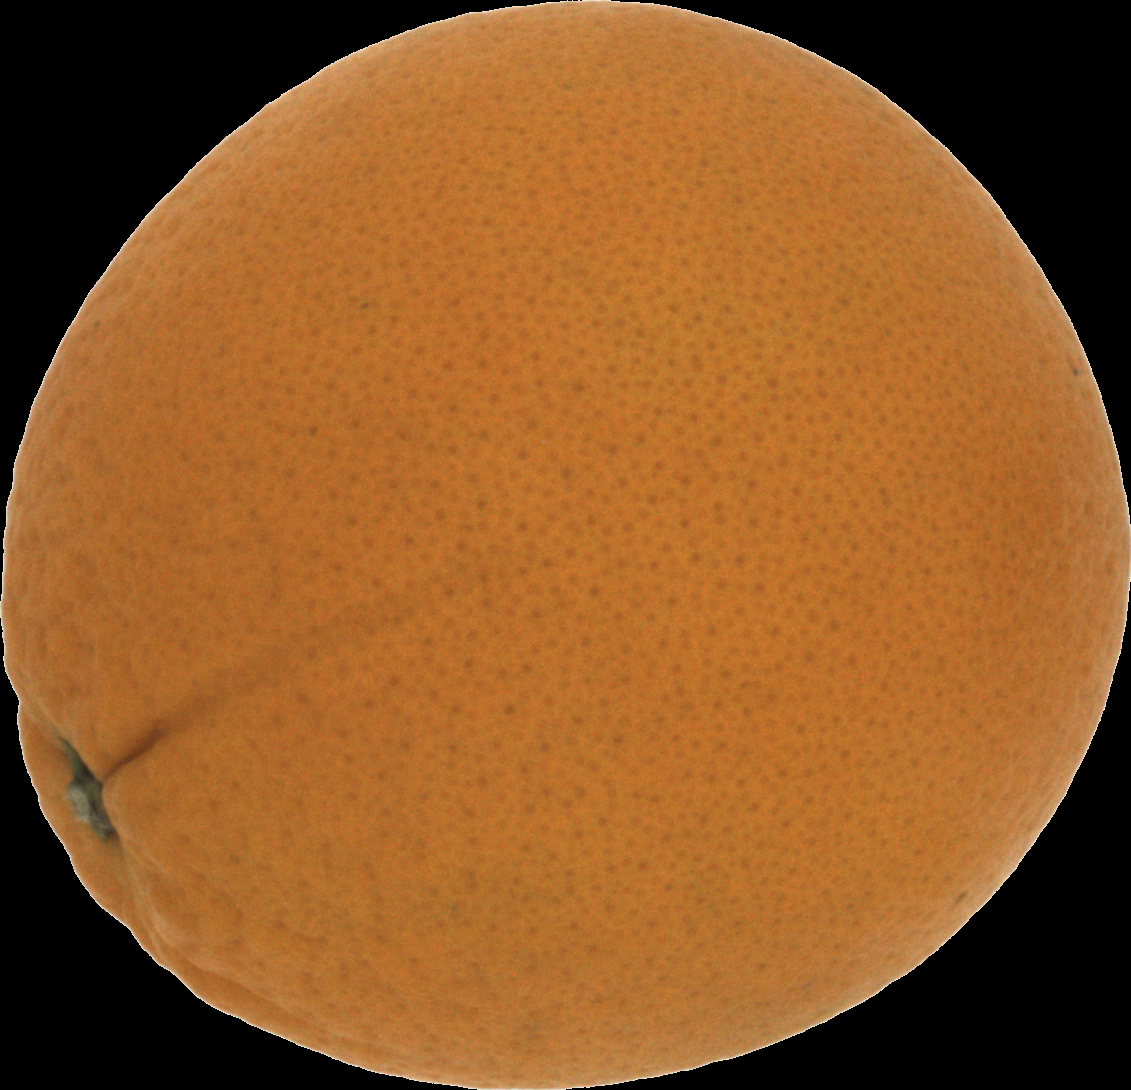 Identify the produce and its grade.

orange, good
